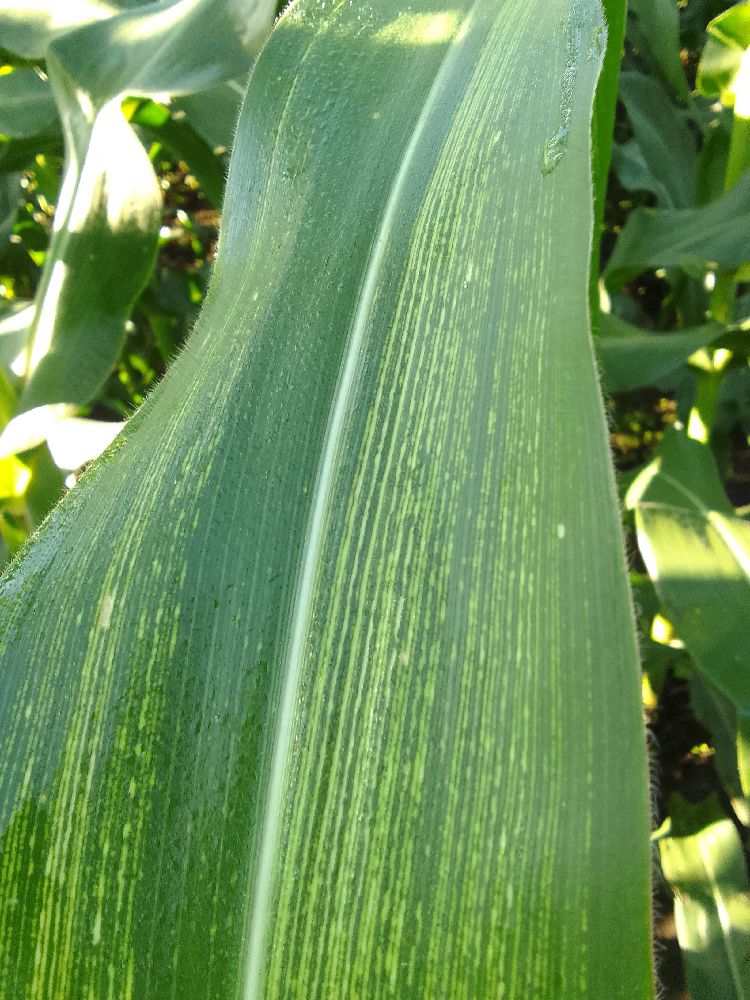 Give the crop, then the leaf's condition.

maize, maize streak virus
